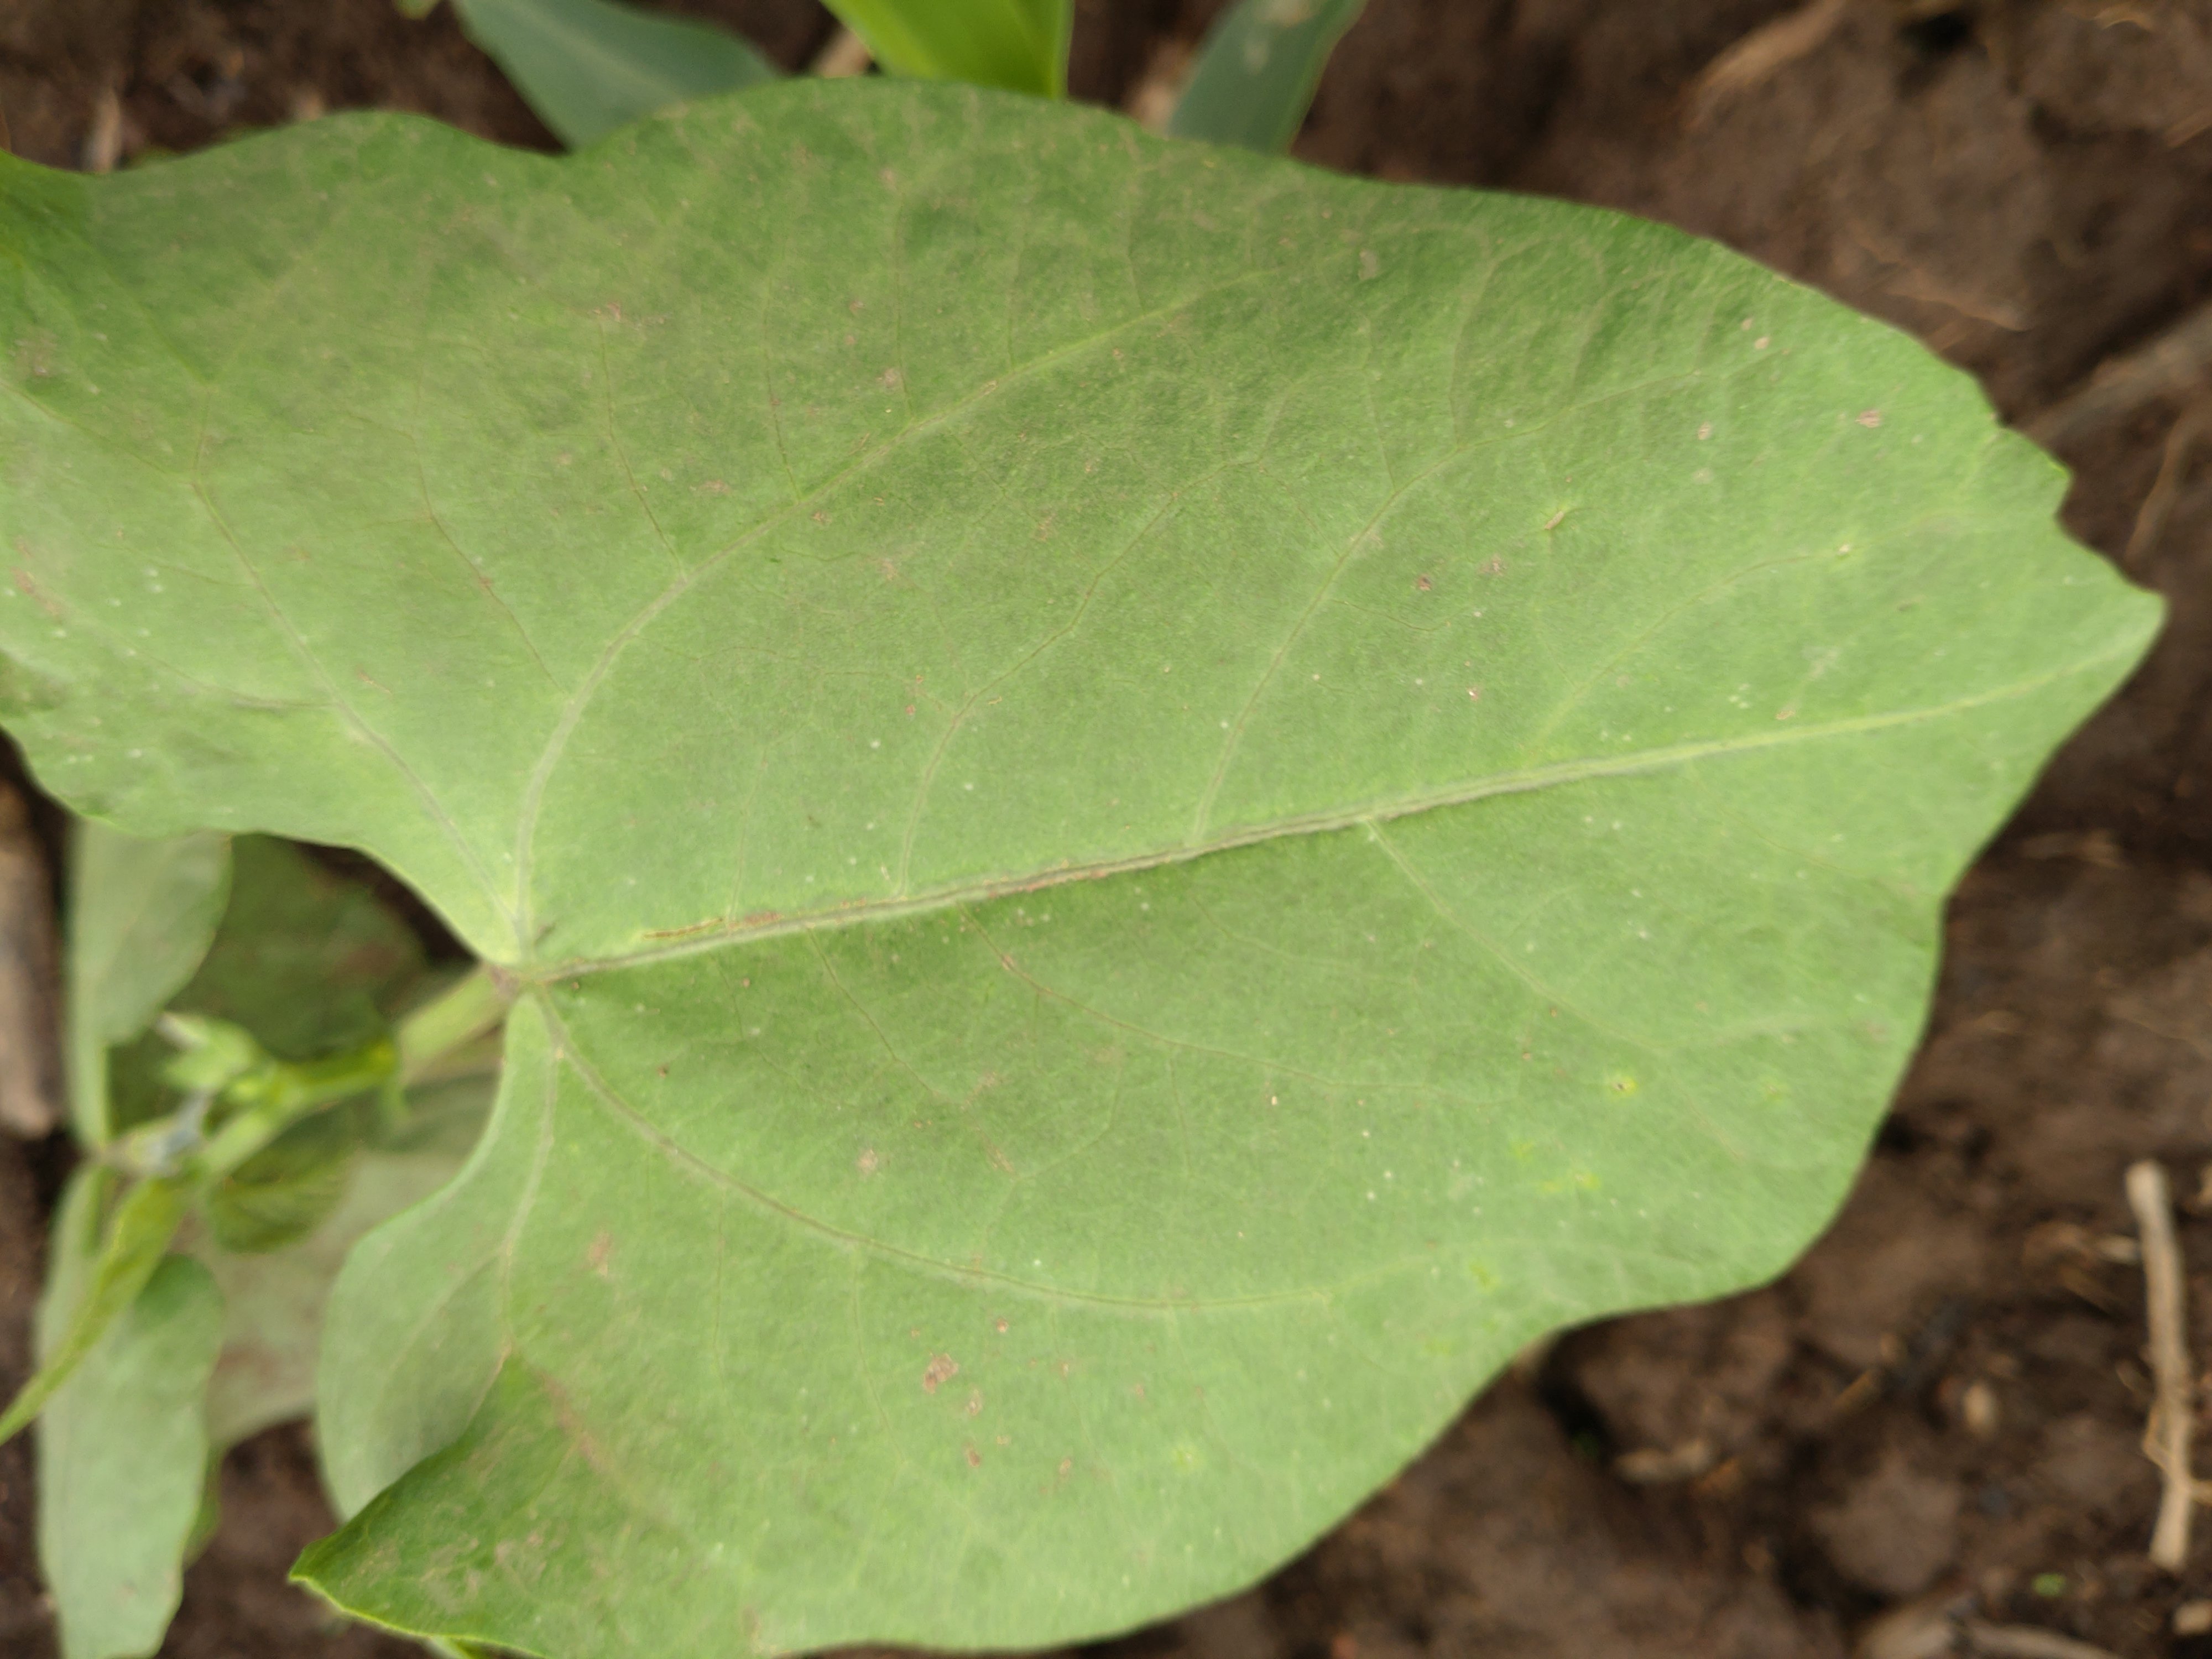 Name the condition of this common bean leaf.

healthy
